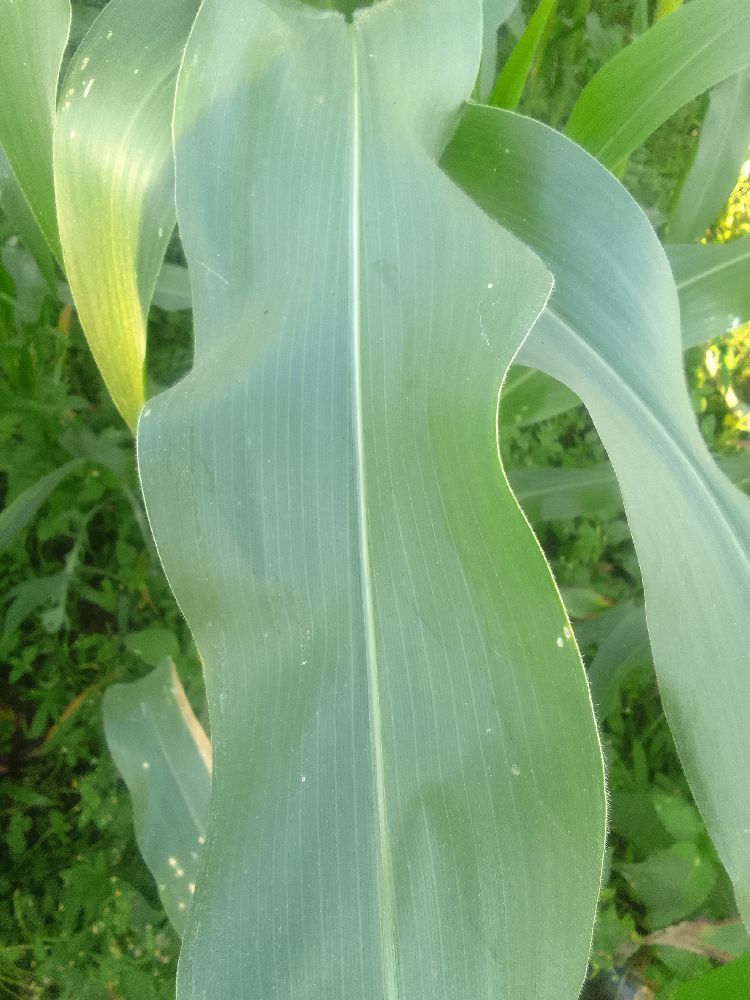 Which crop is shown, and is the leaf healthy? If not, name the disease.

maize, healthy
